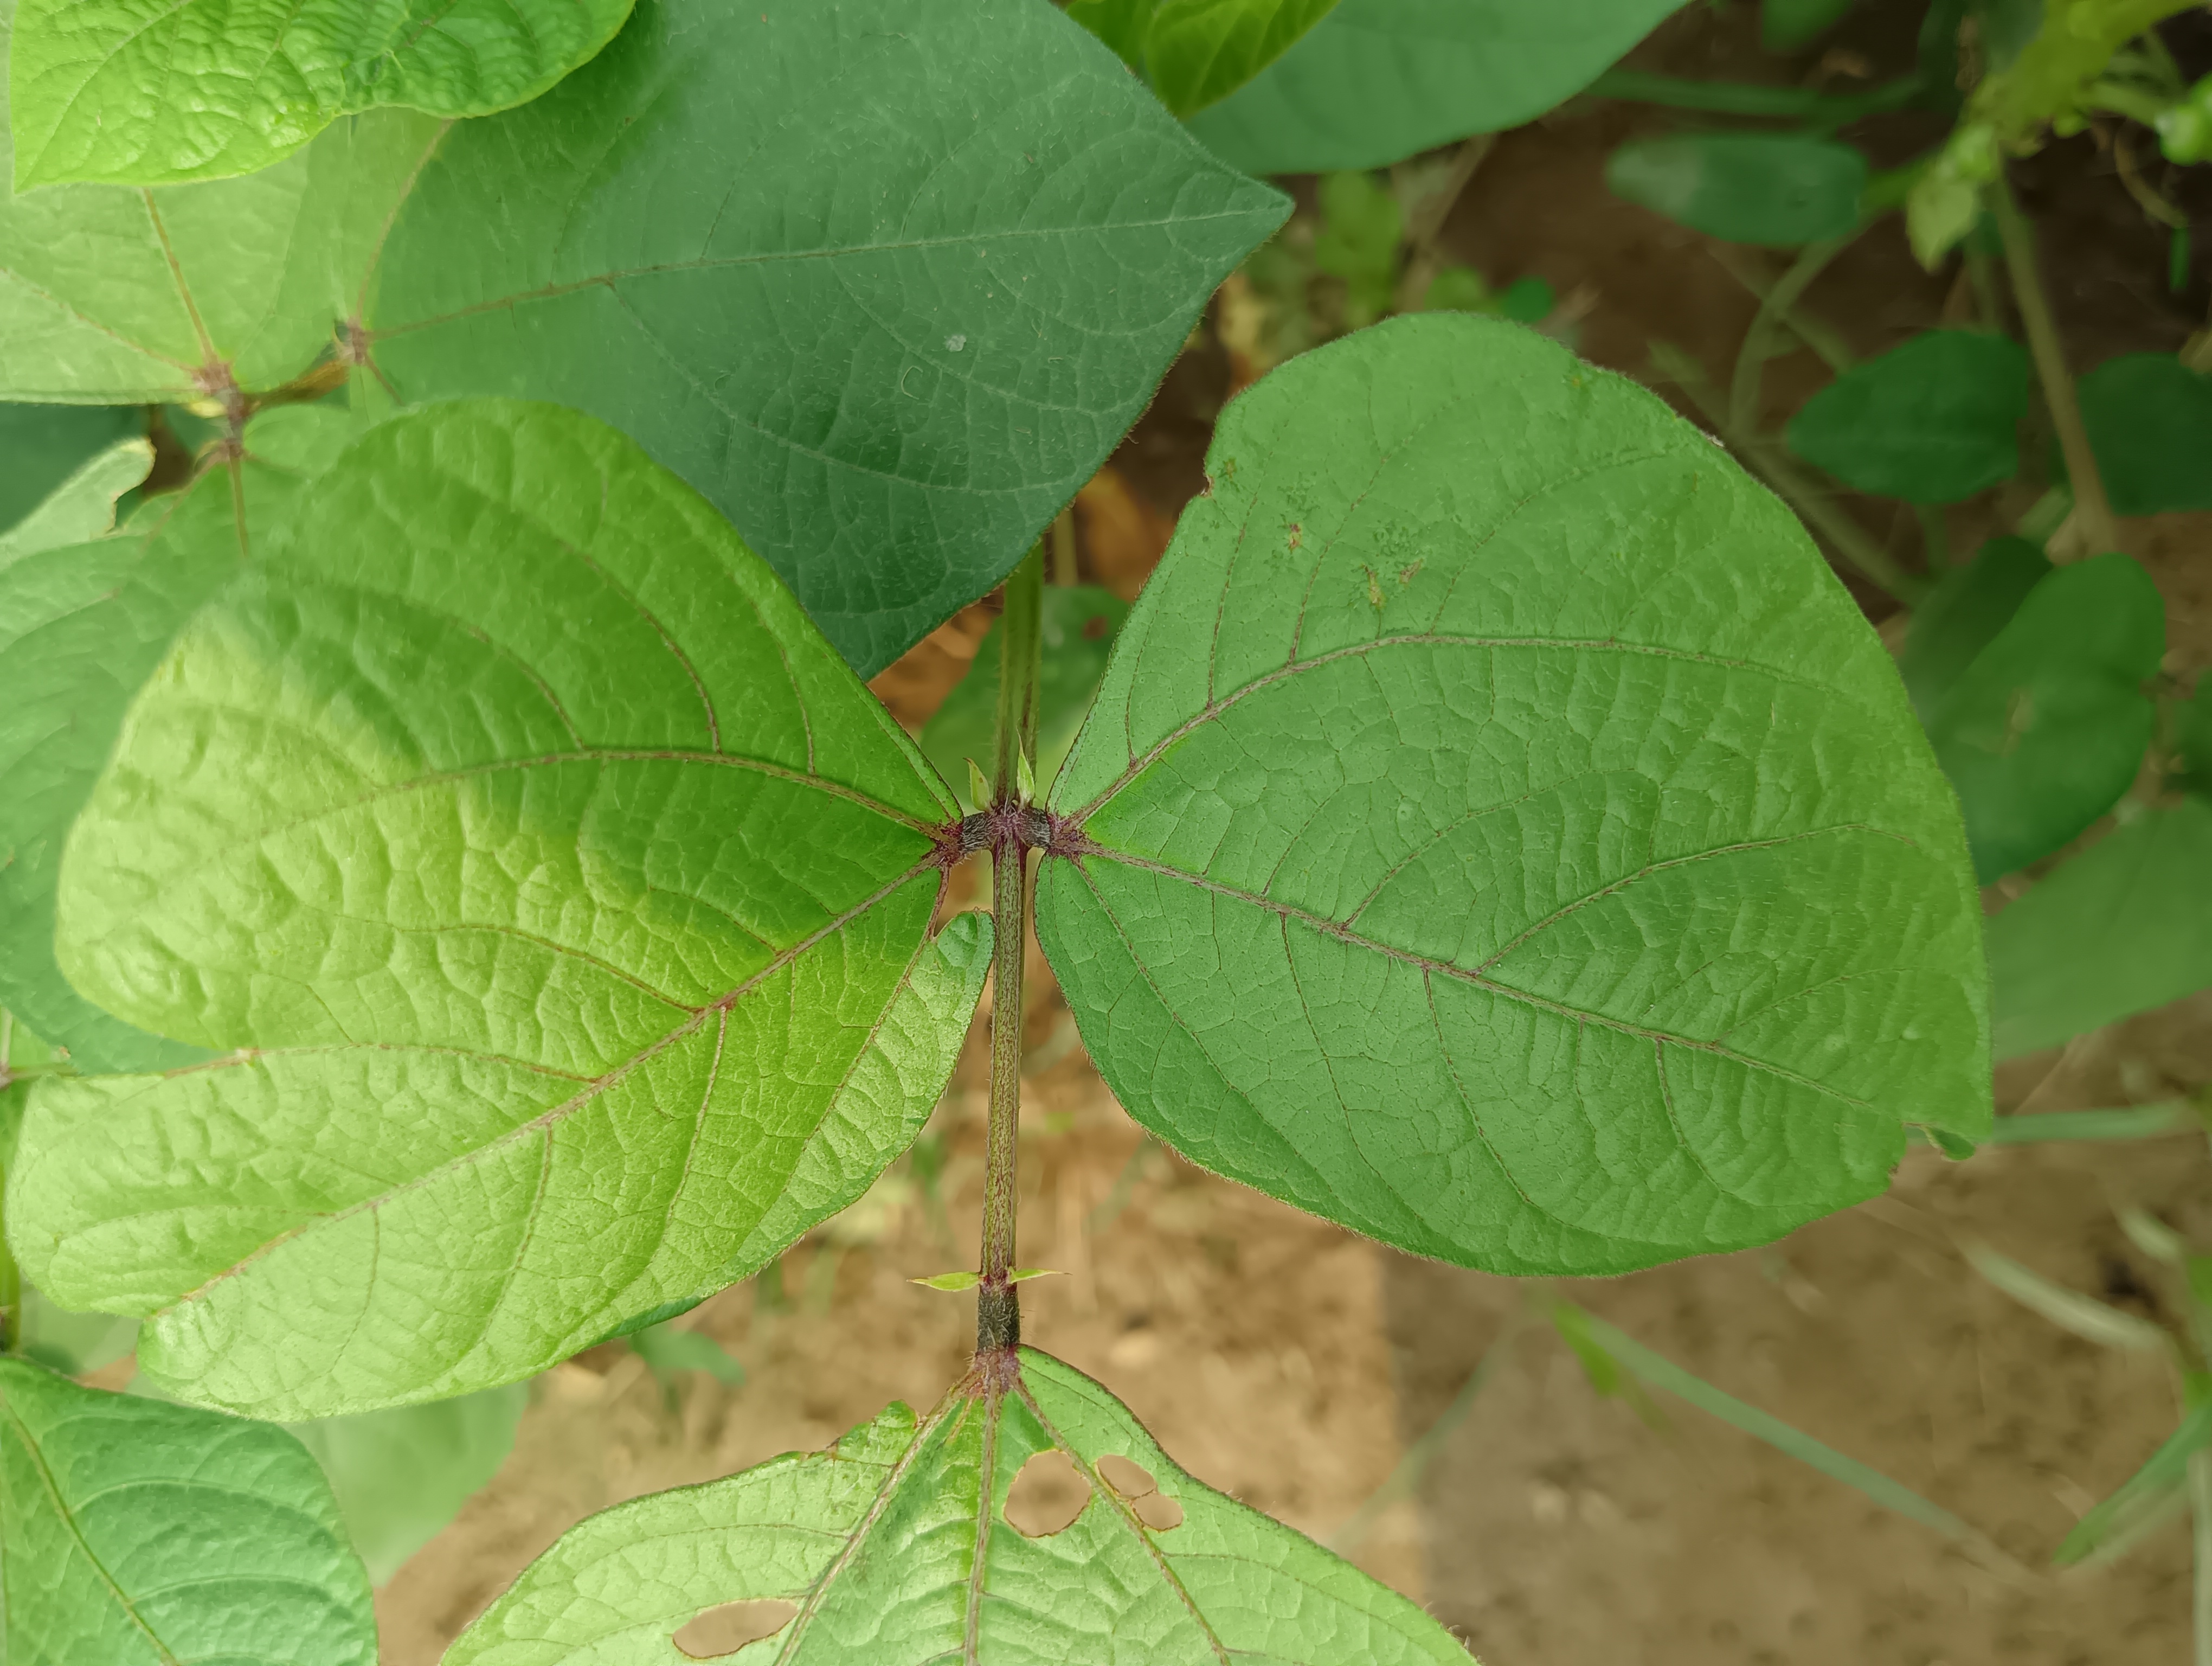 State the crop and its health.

mungbean, healthy
